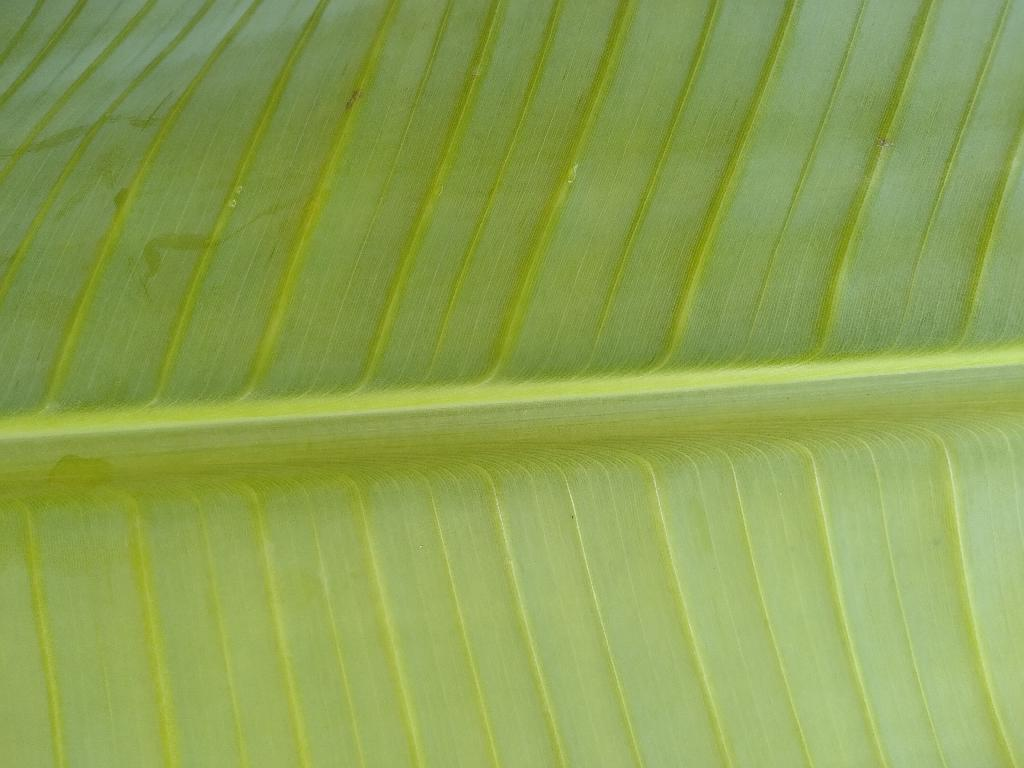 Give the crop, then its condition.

banana, healthy
